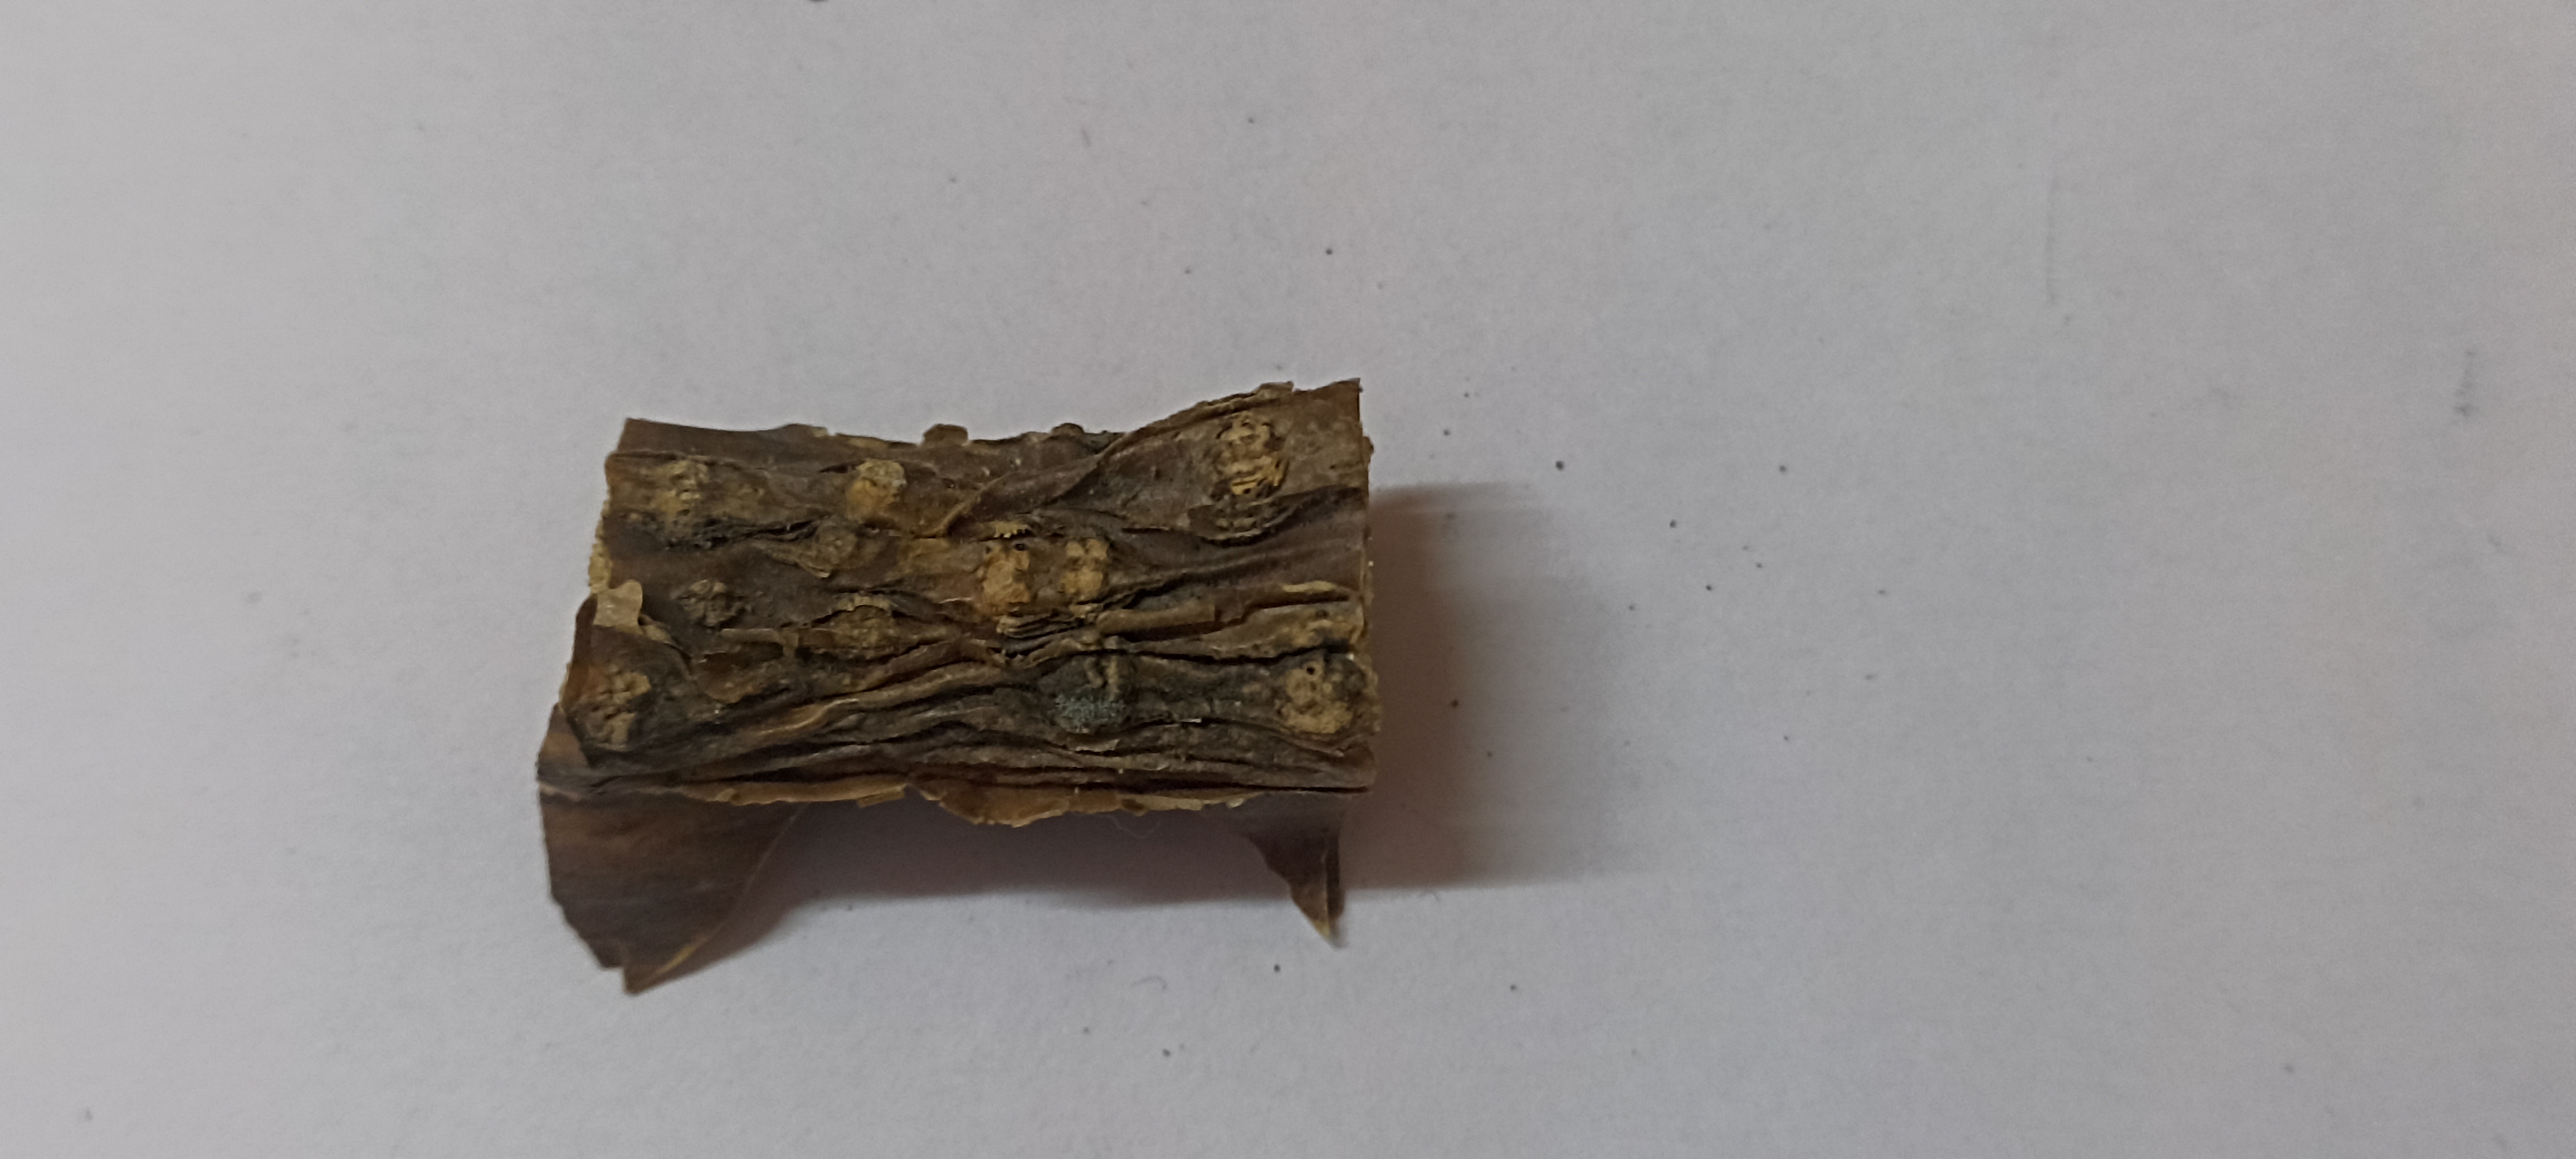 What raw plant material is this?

gulvel
